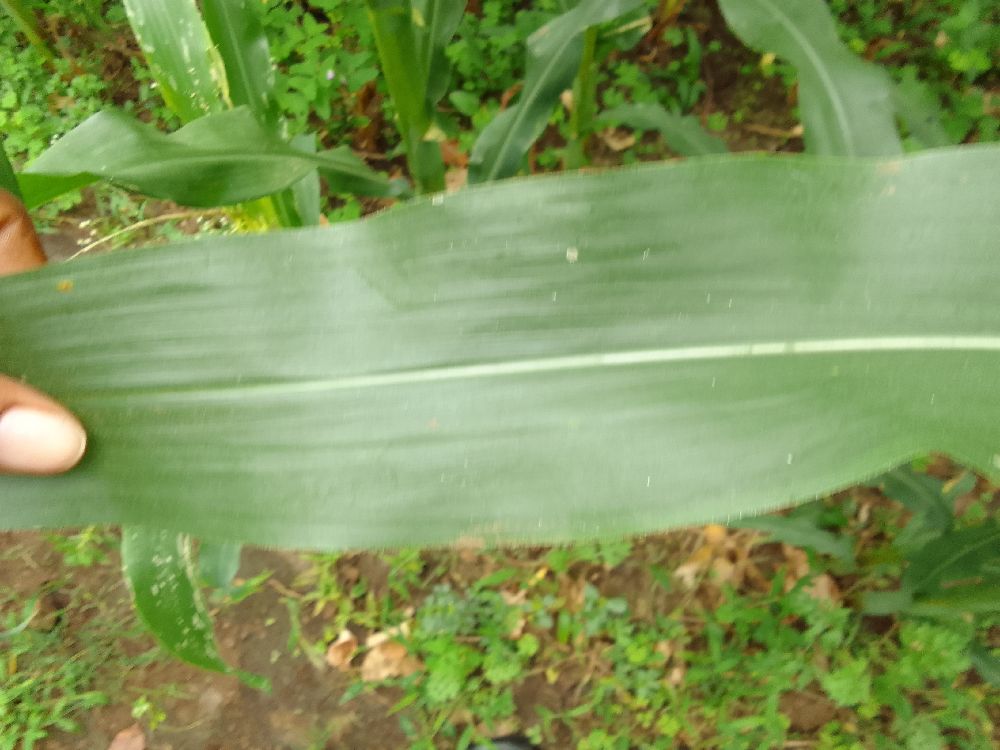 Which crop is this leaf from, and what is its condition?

maize, healthy
